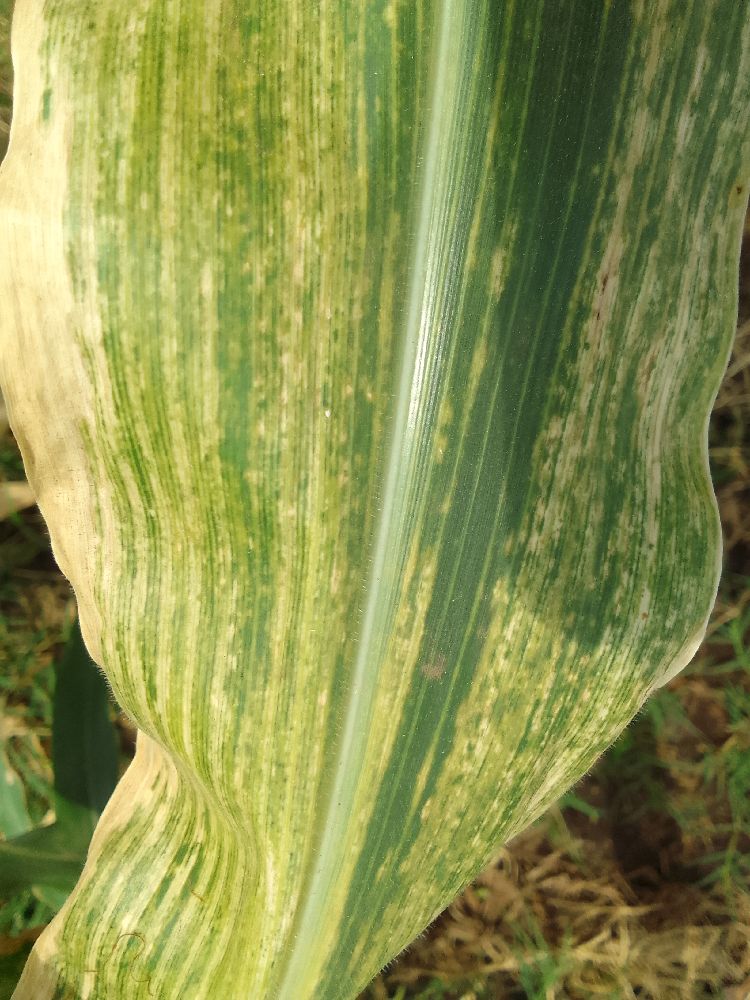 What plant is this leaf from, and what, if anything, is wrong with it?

maize, maize lethal necrosis
